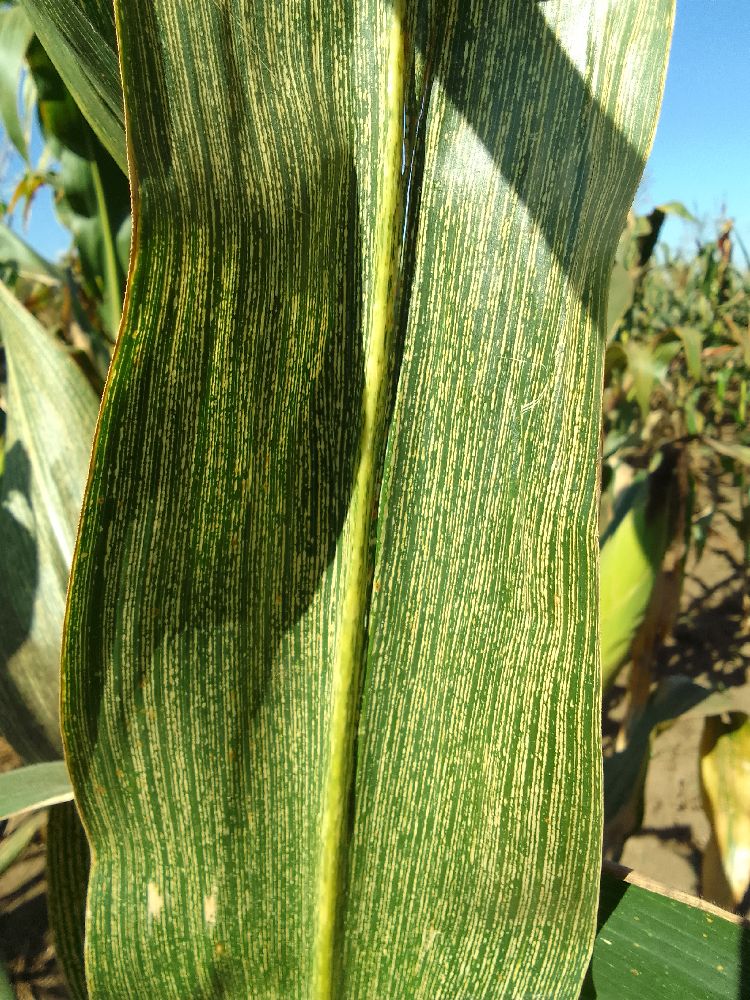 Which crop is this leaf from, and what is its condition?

maize, maize streak virus
